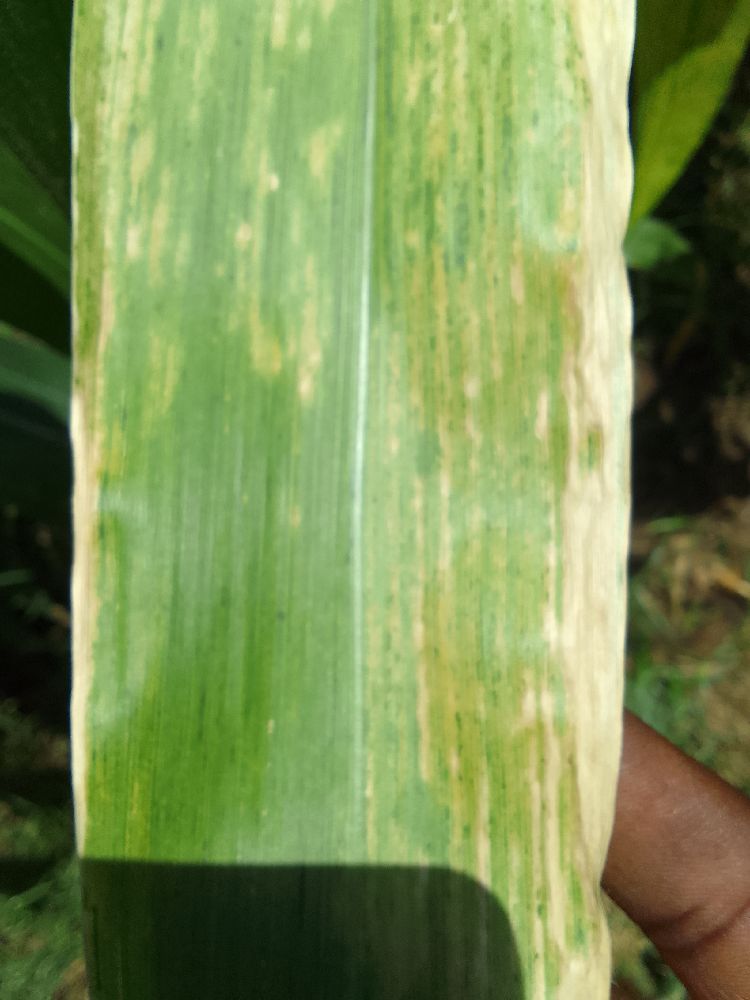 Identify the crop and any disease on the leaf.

maize, maize lethal necrosis
